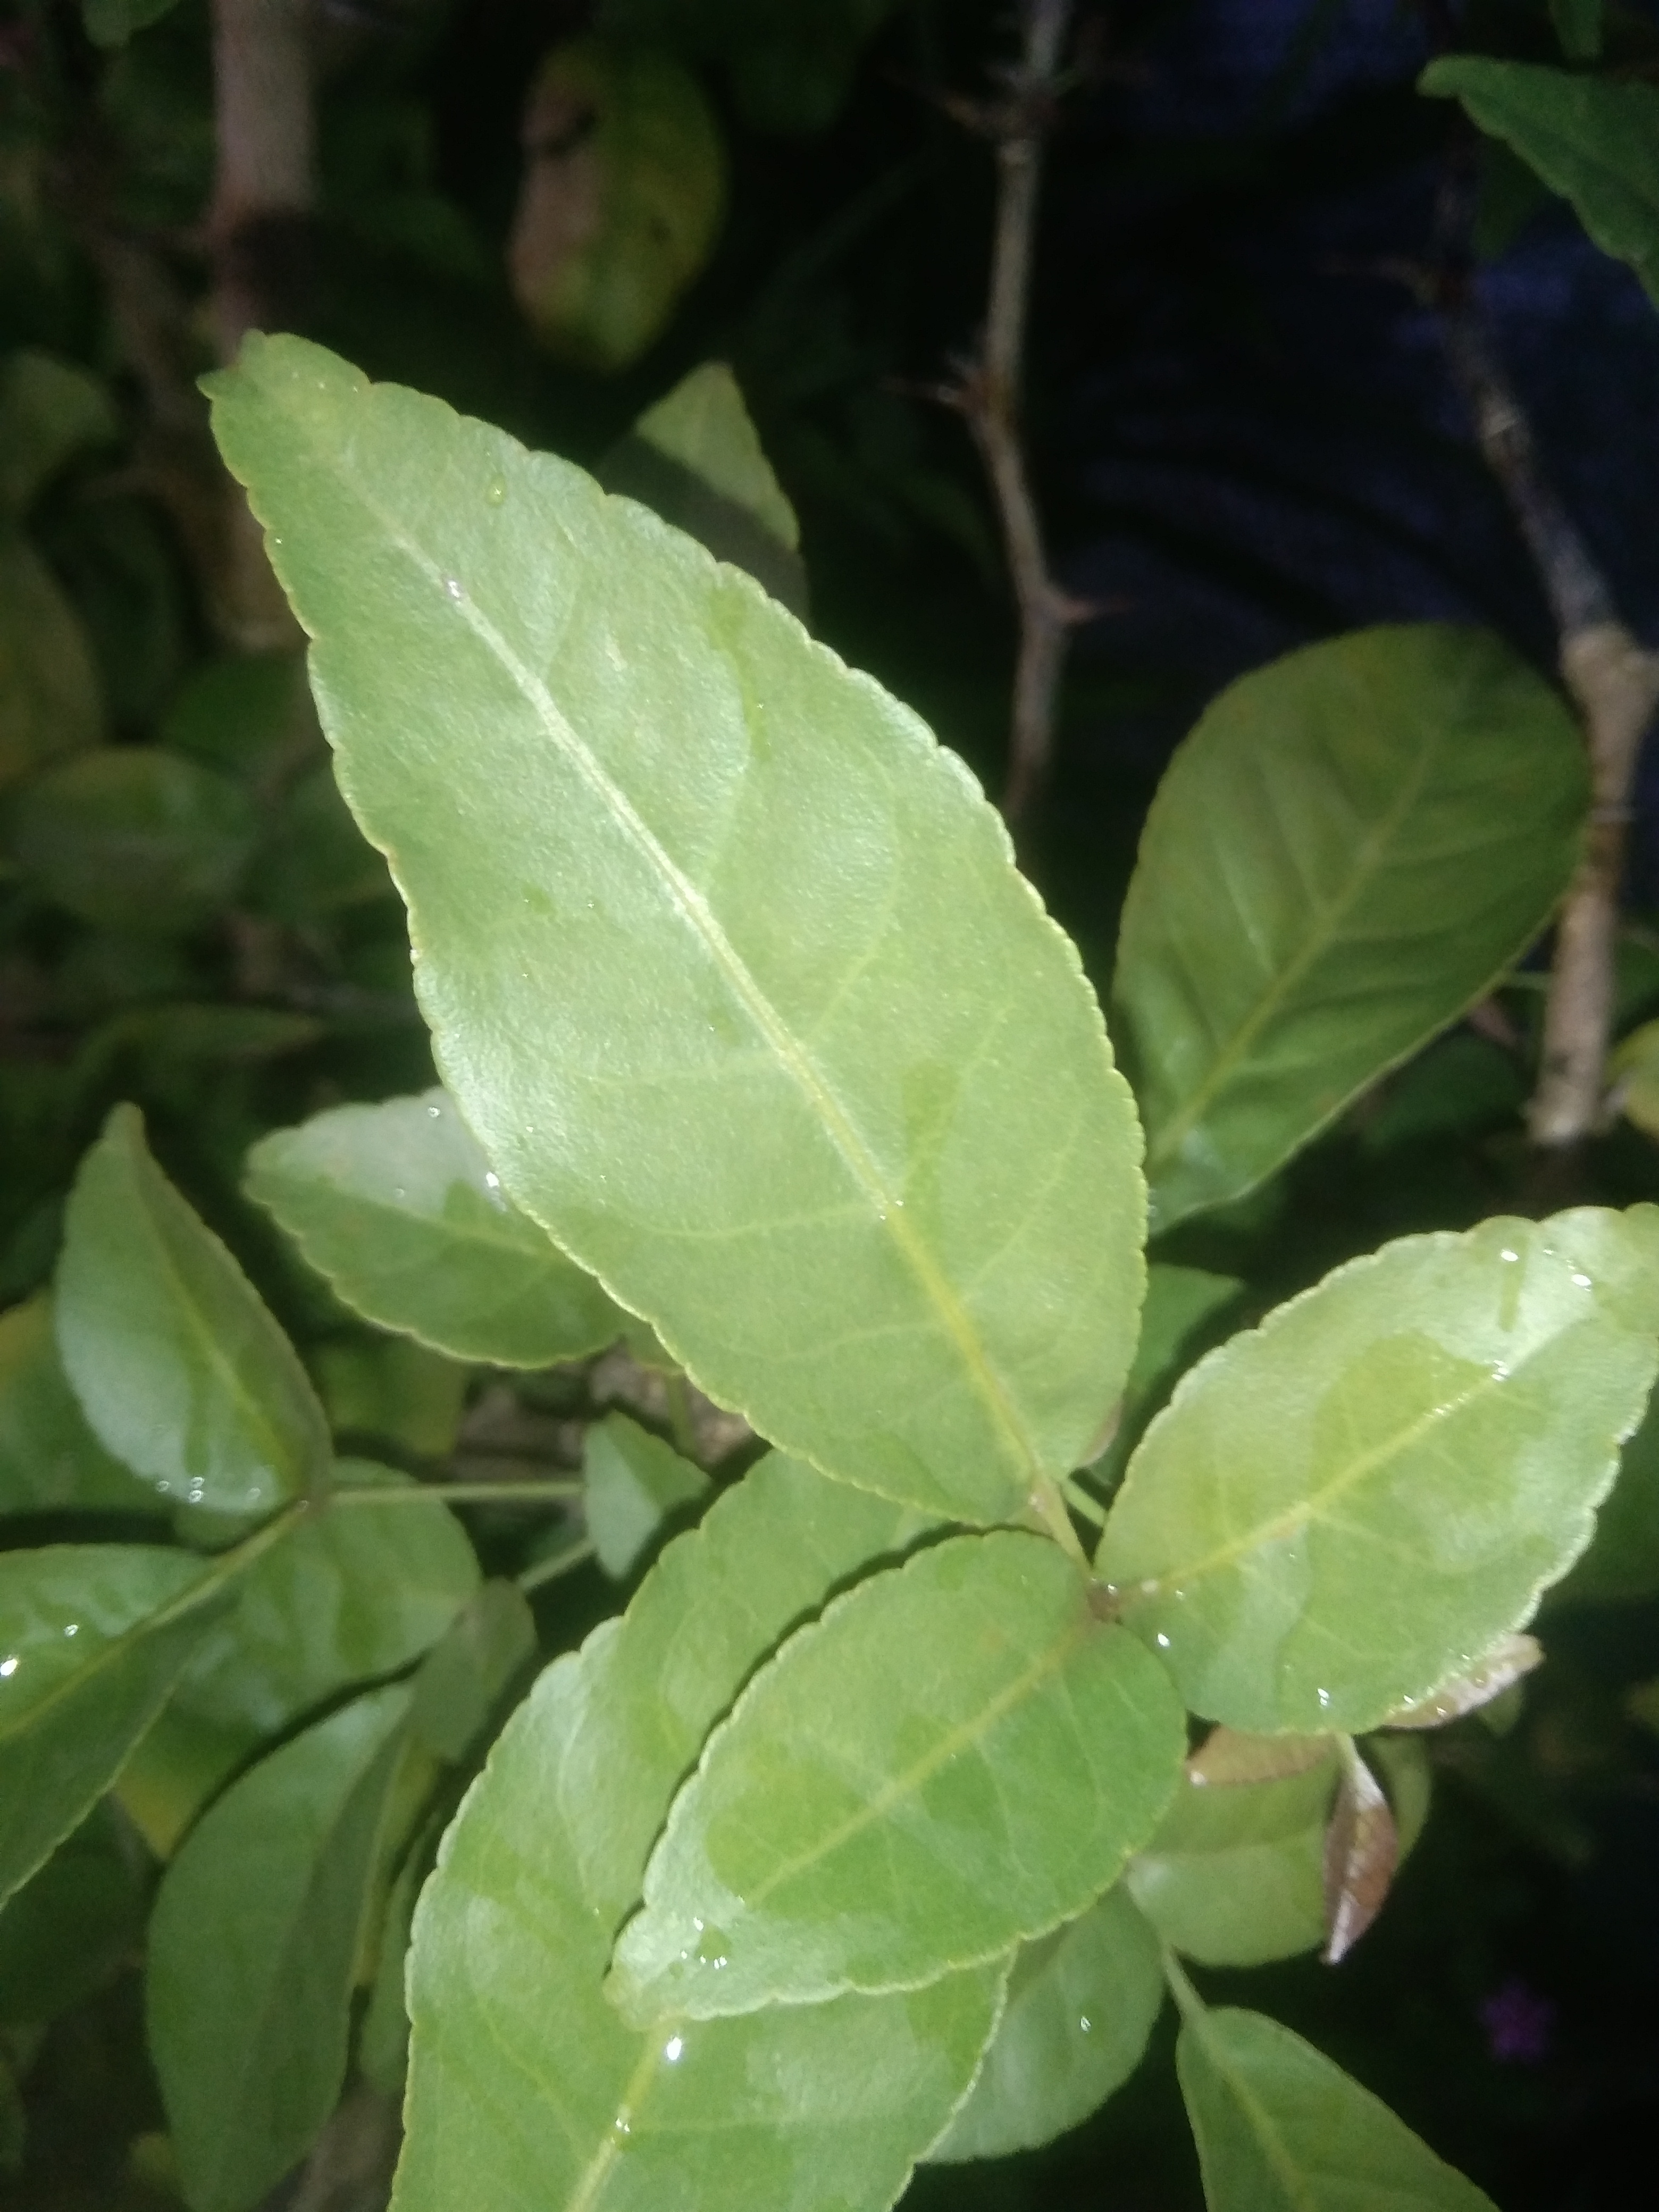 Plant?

wood apple
